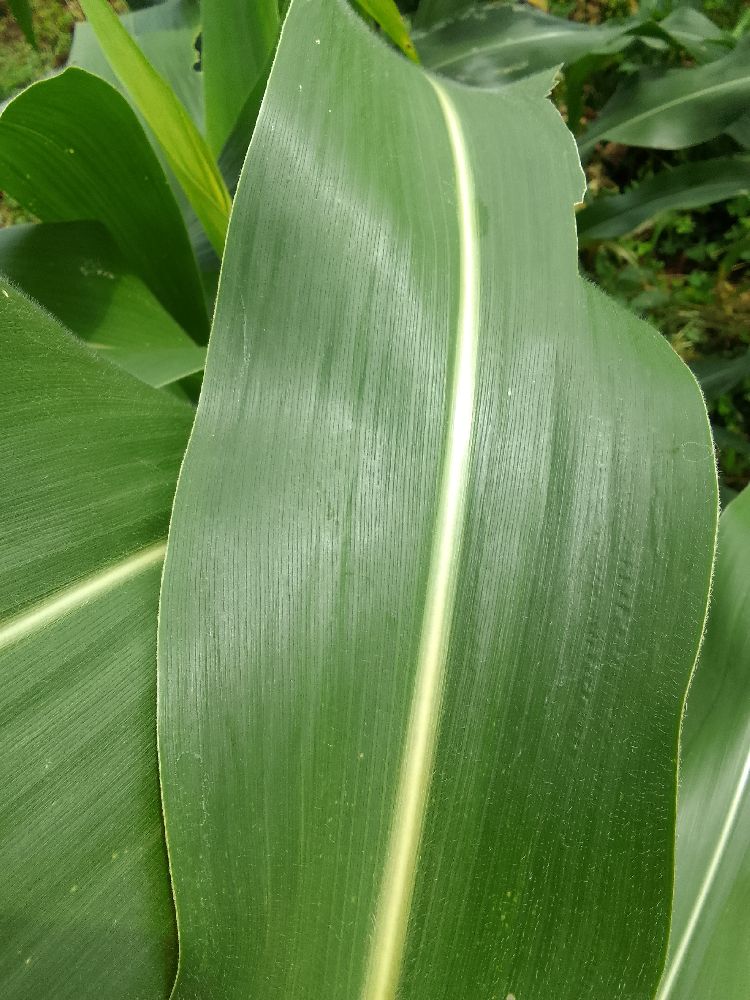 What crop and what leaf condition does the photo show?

maize, healthy
